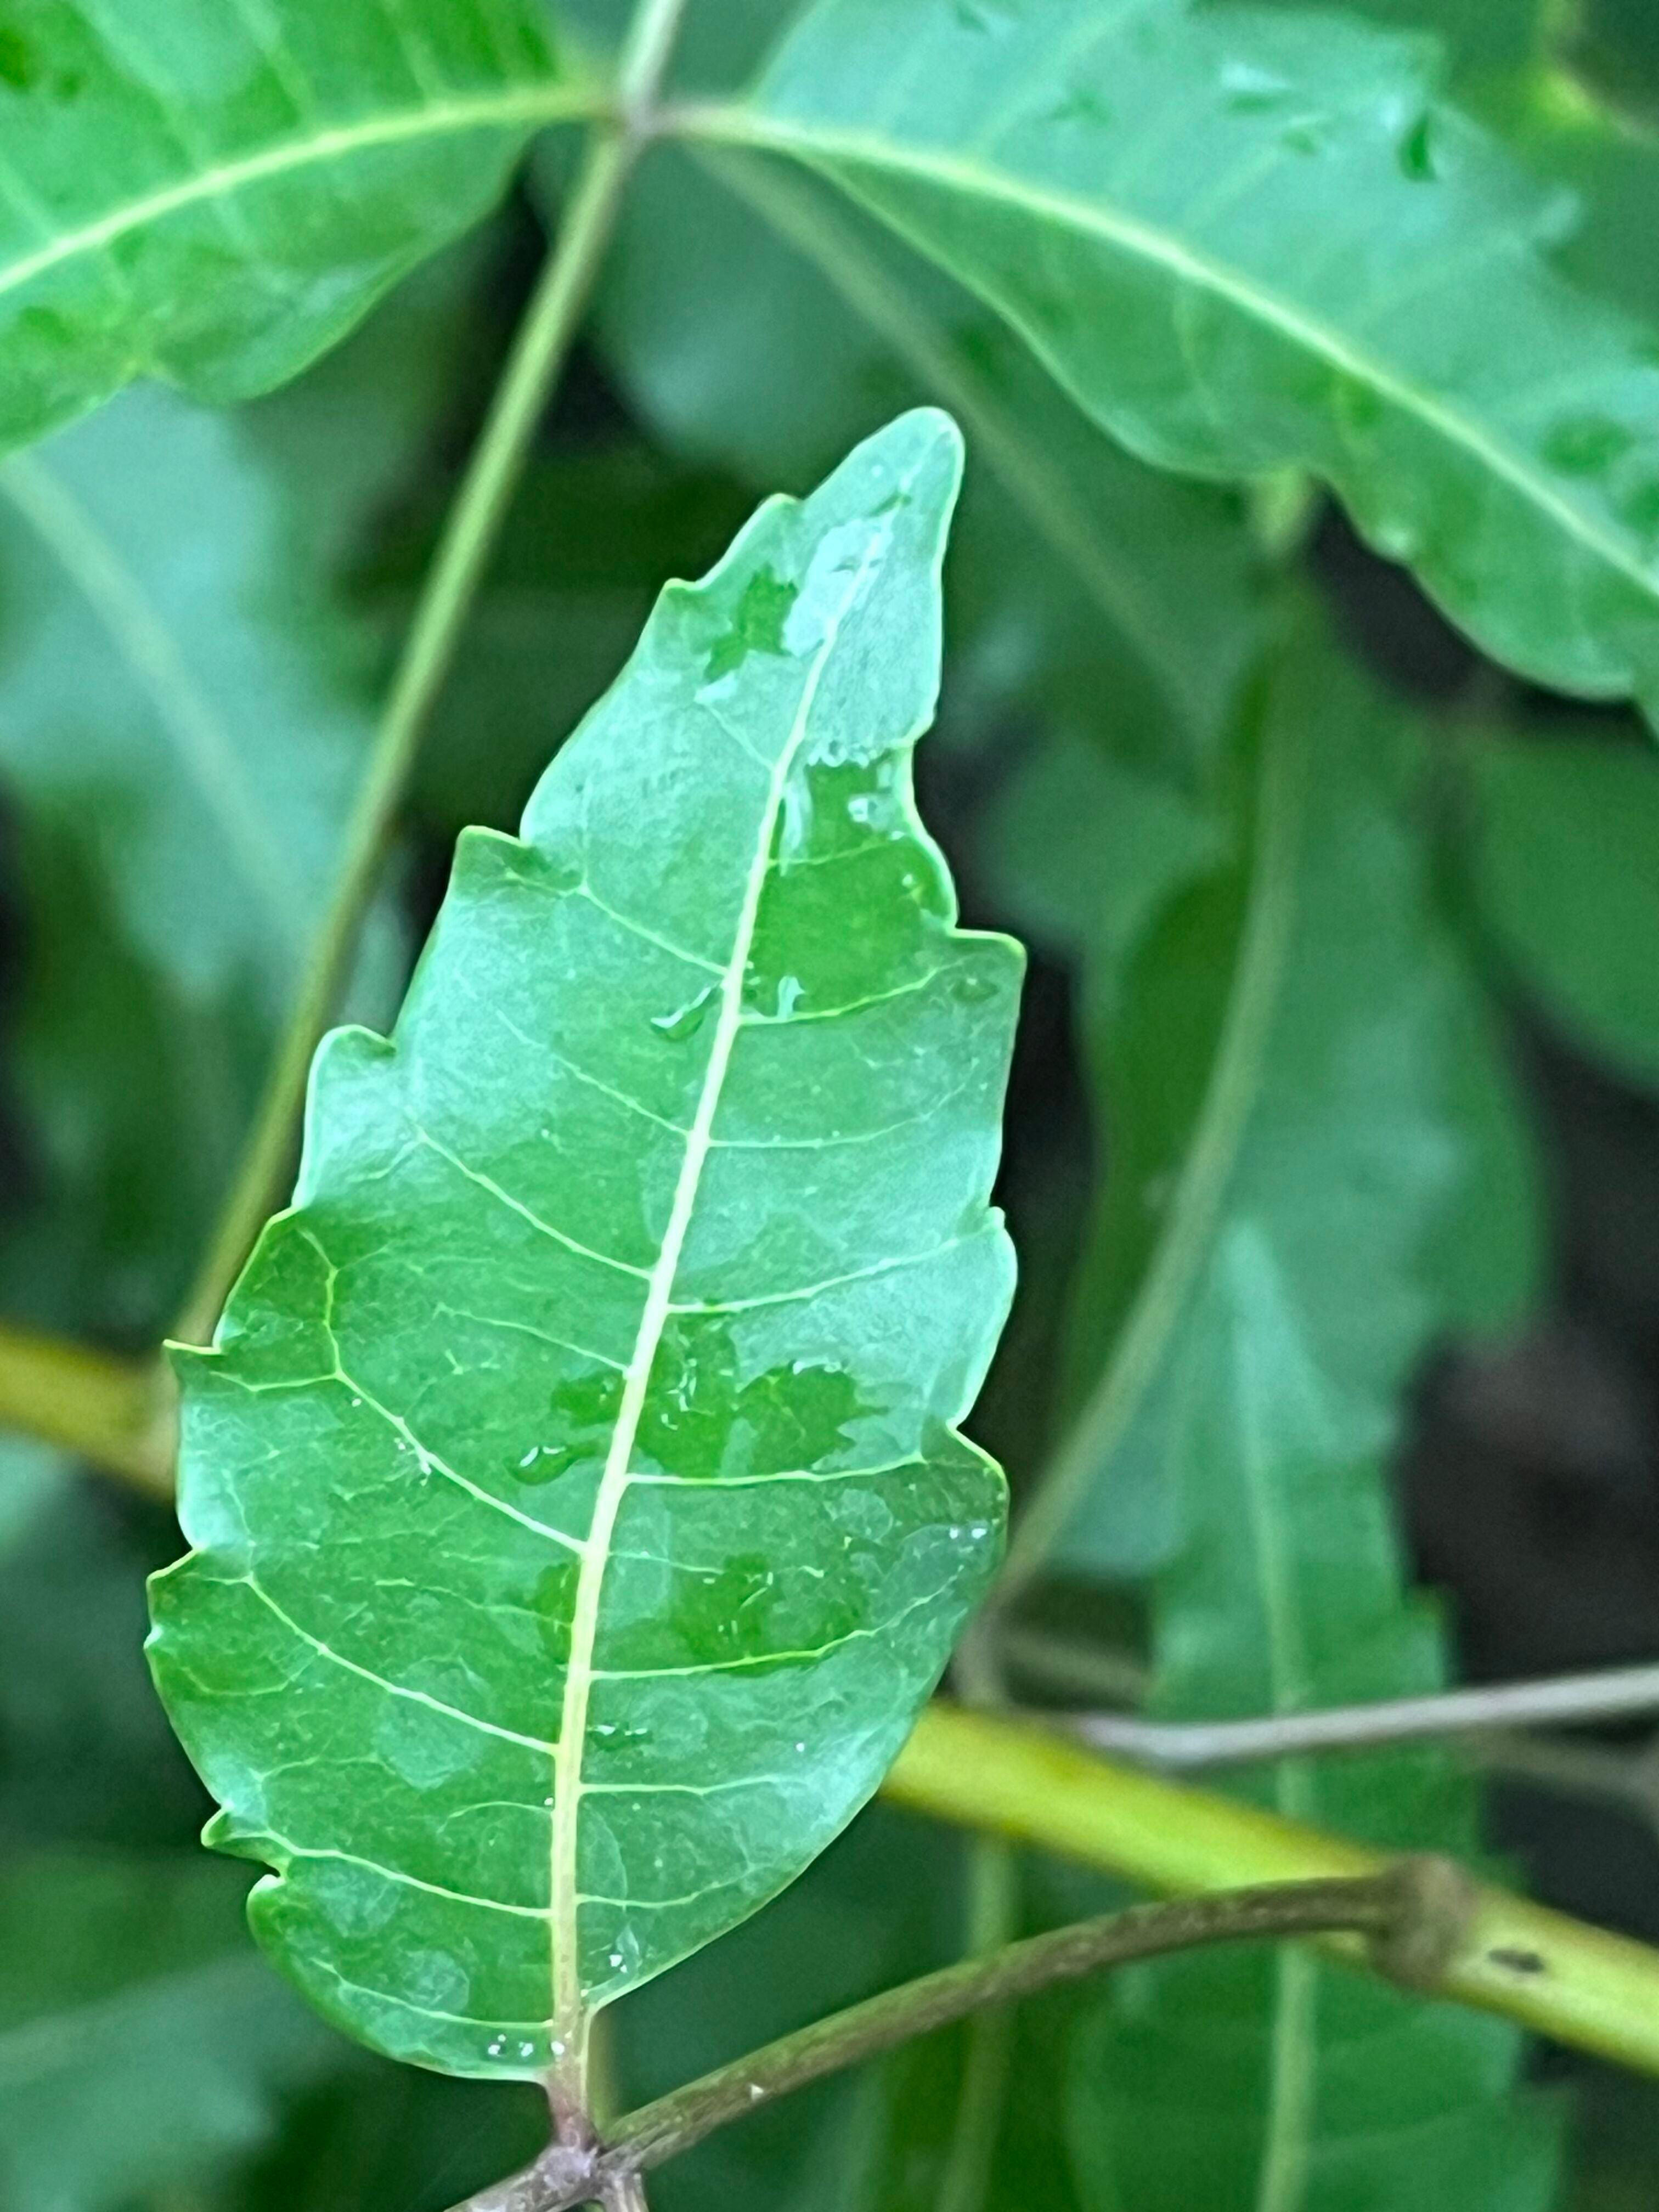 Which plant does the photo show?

neem
